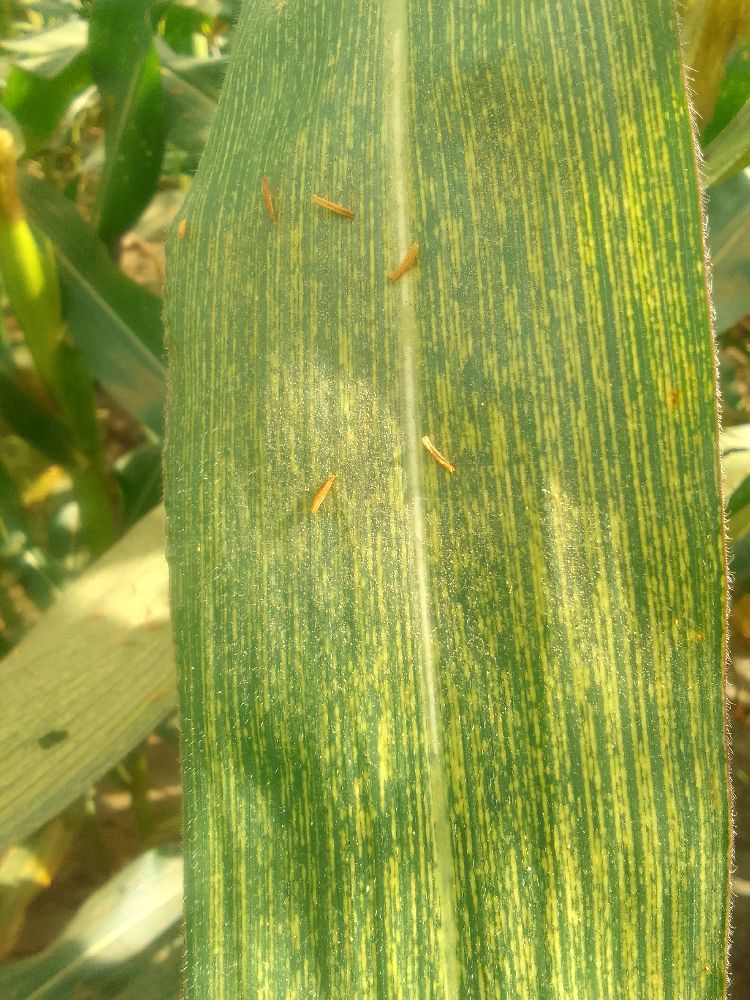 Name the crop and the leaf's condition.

maize, maize streak virus
